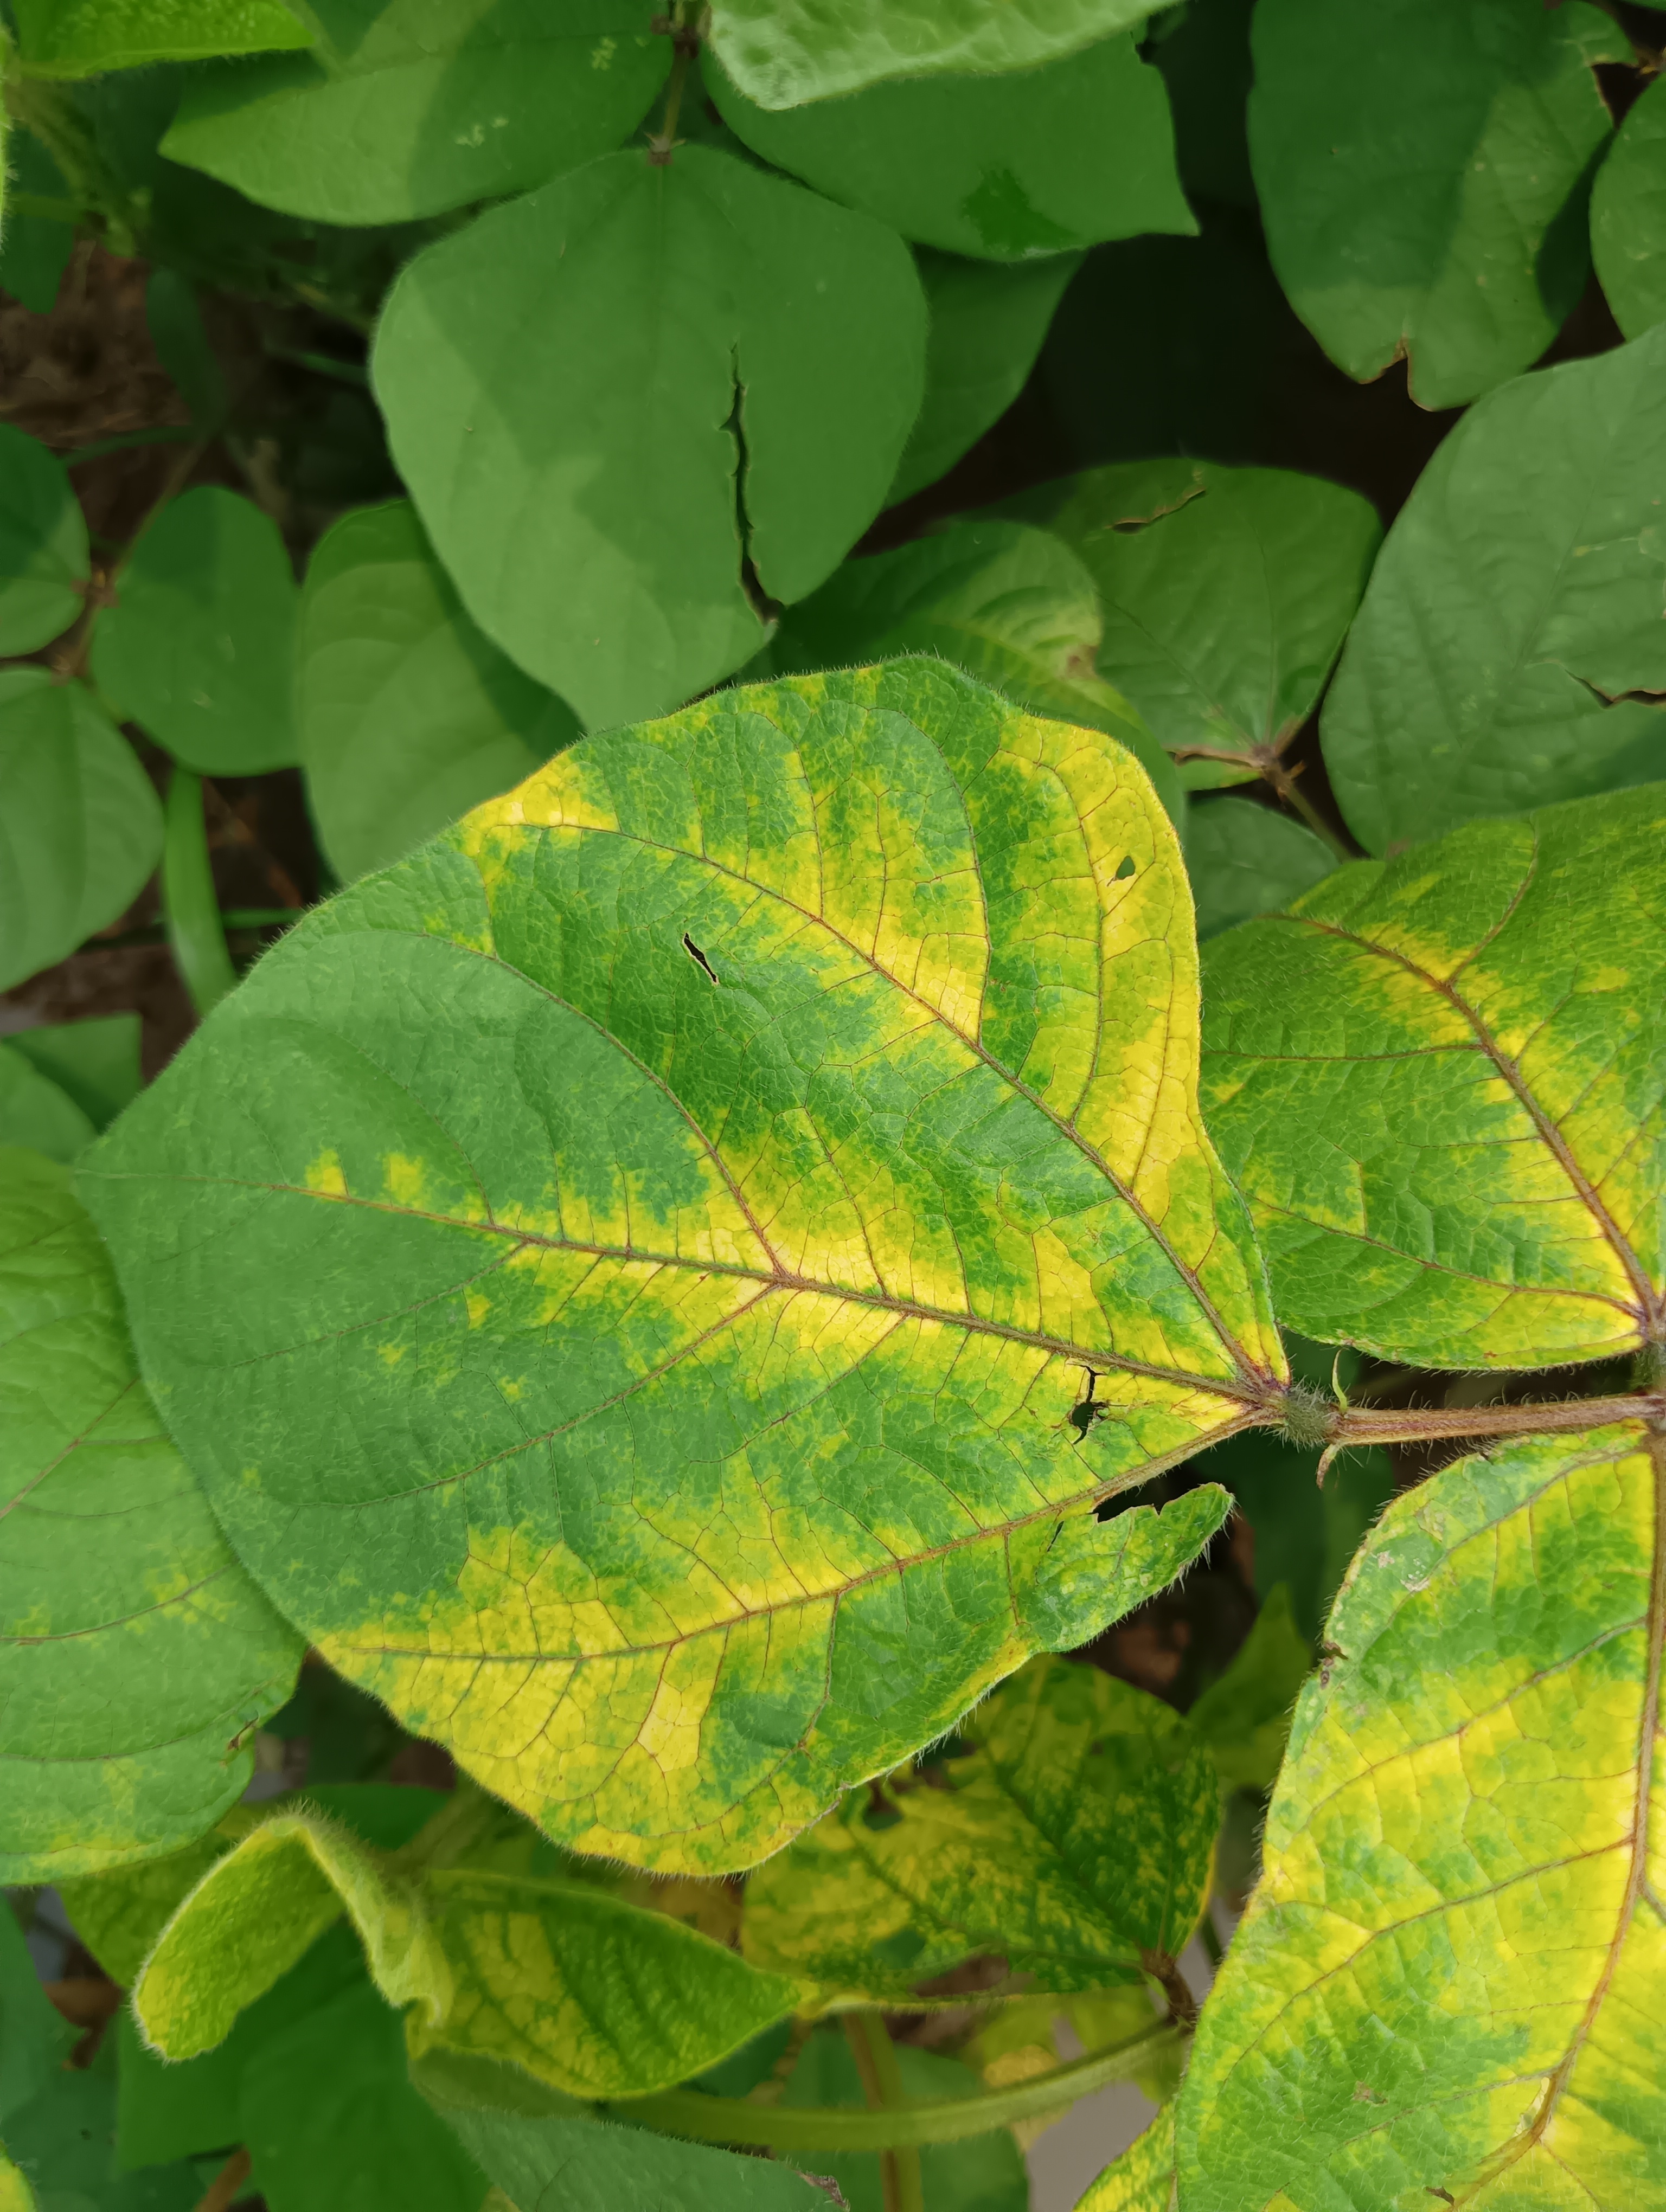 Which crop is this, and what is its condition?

mungbean, yellow mosaic
